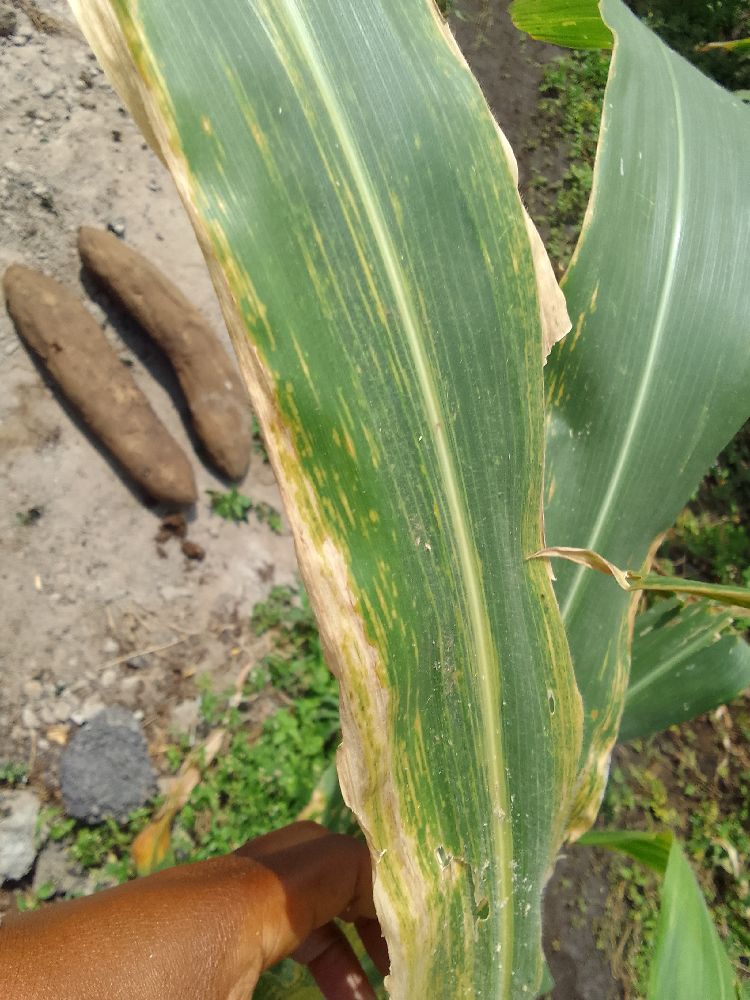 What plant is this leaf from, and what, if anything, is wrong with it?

maize, maize lethal necrosis
